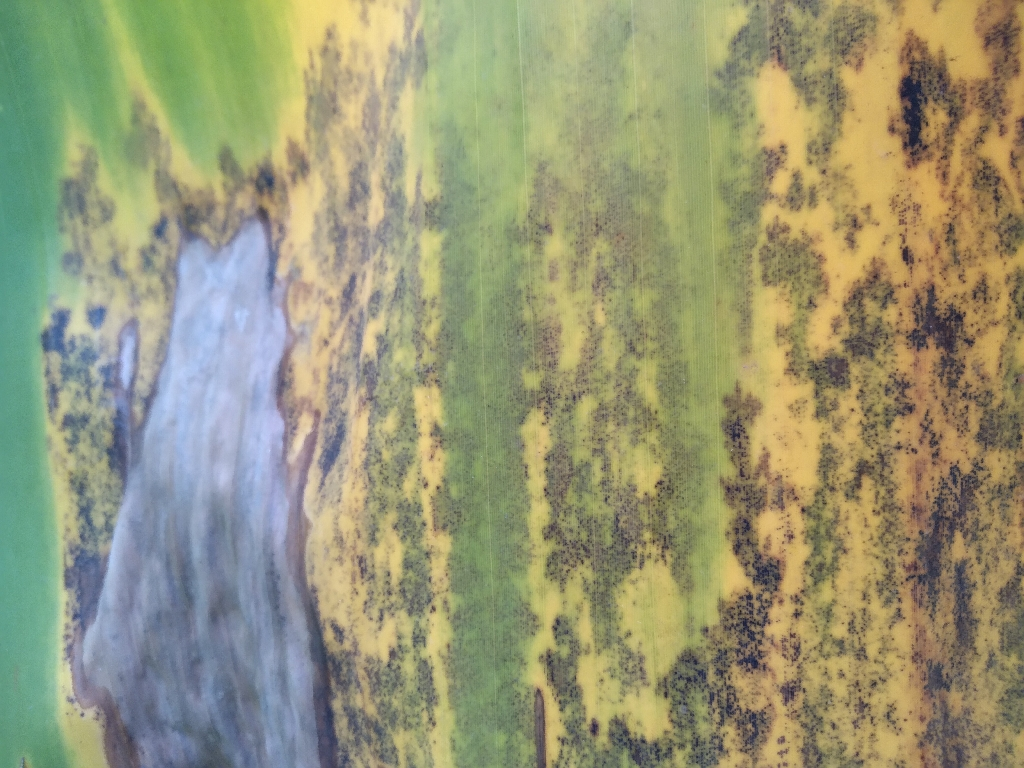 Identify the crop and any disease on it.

banana, black sigatoka
